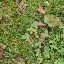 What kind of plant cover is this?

unstructured weed
